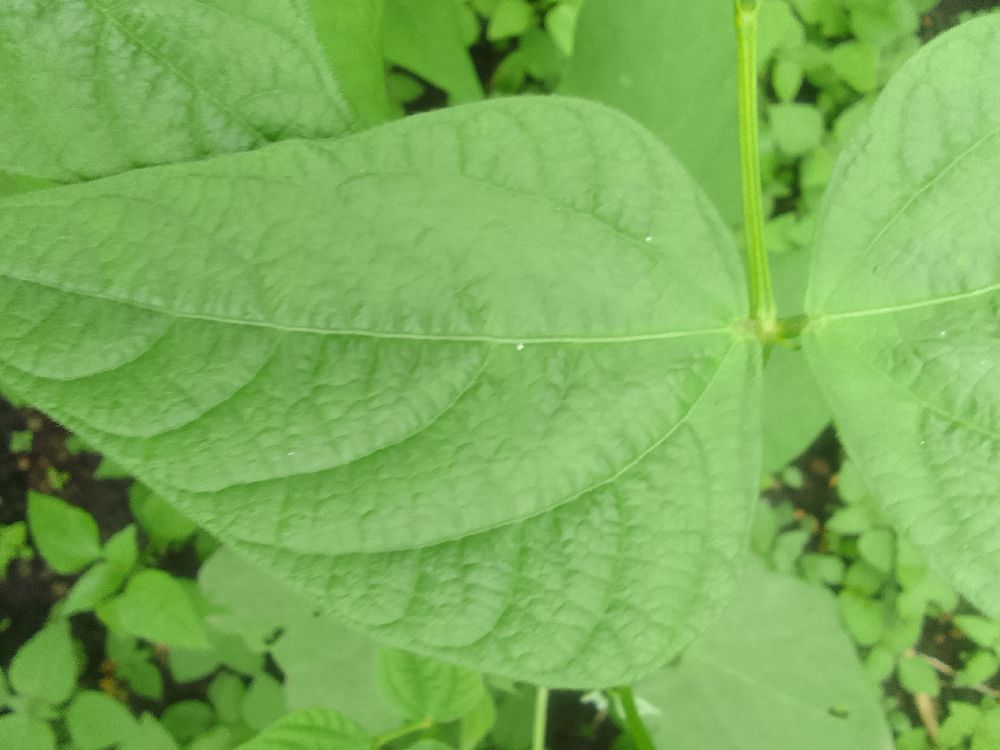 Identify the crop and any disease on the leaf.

common bean, healthy
